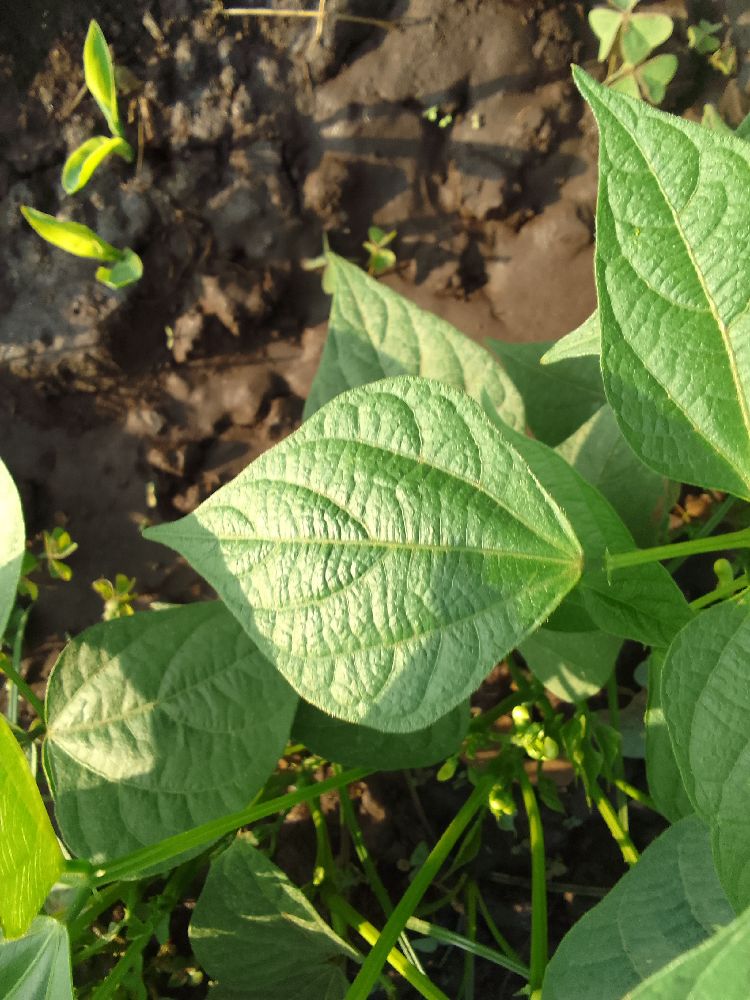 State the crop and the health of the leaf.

common bean, healthy
